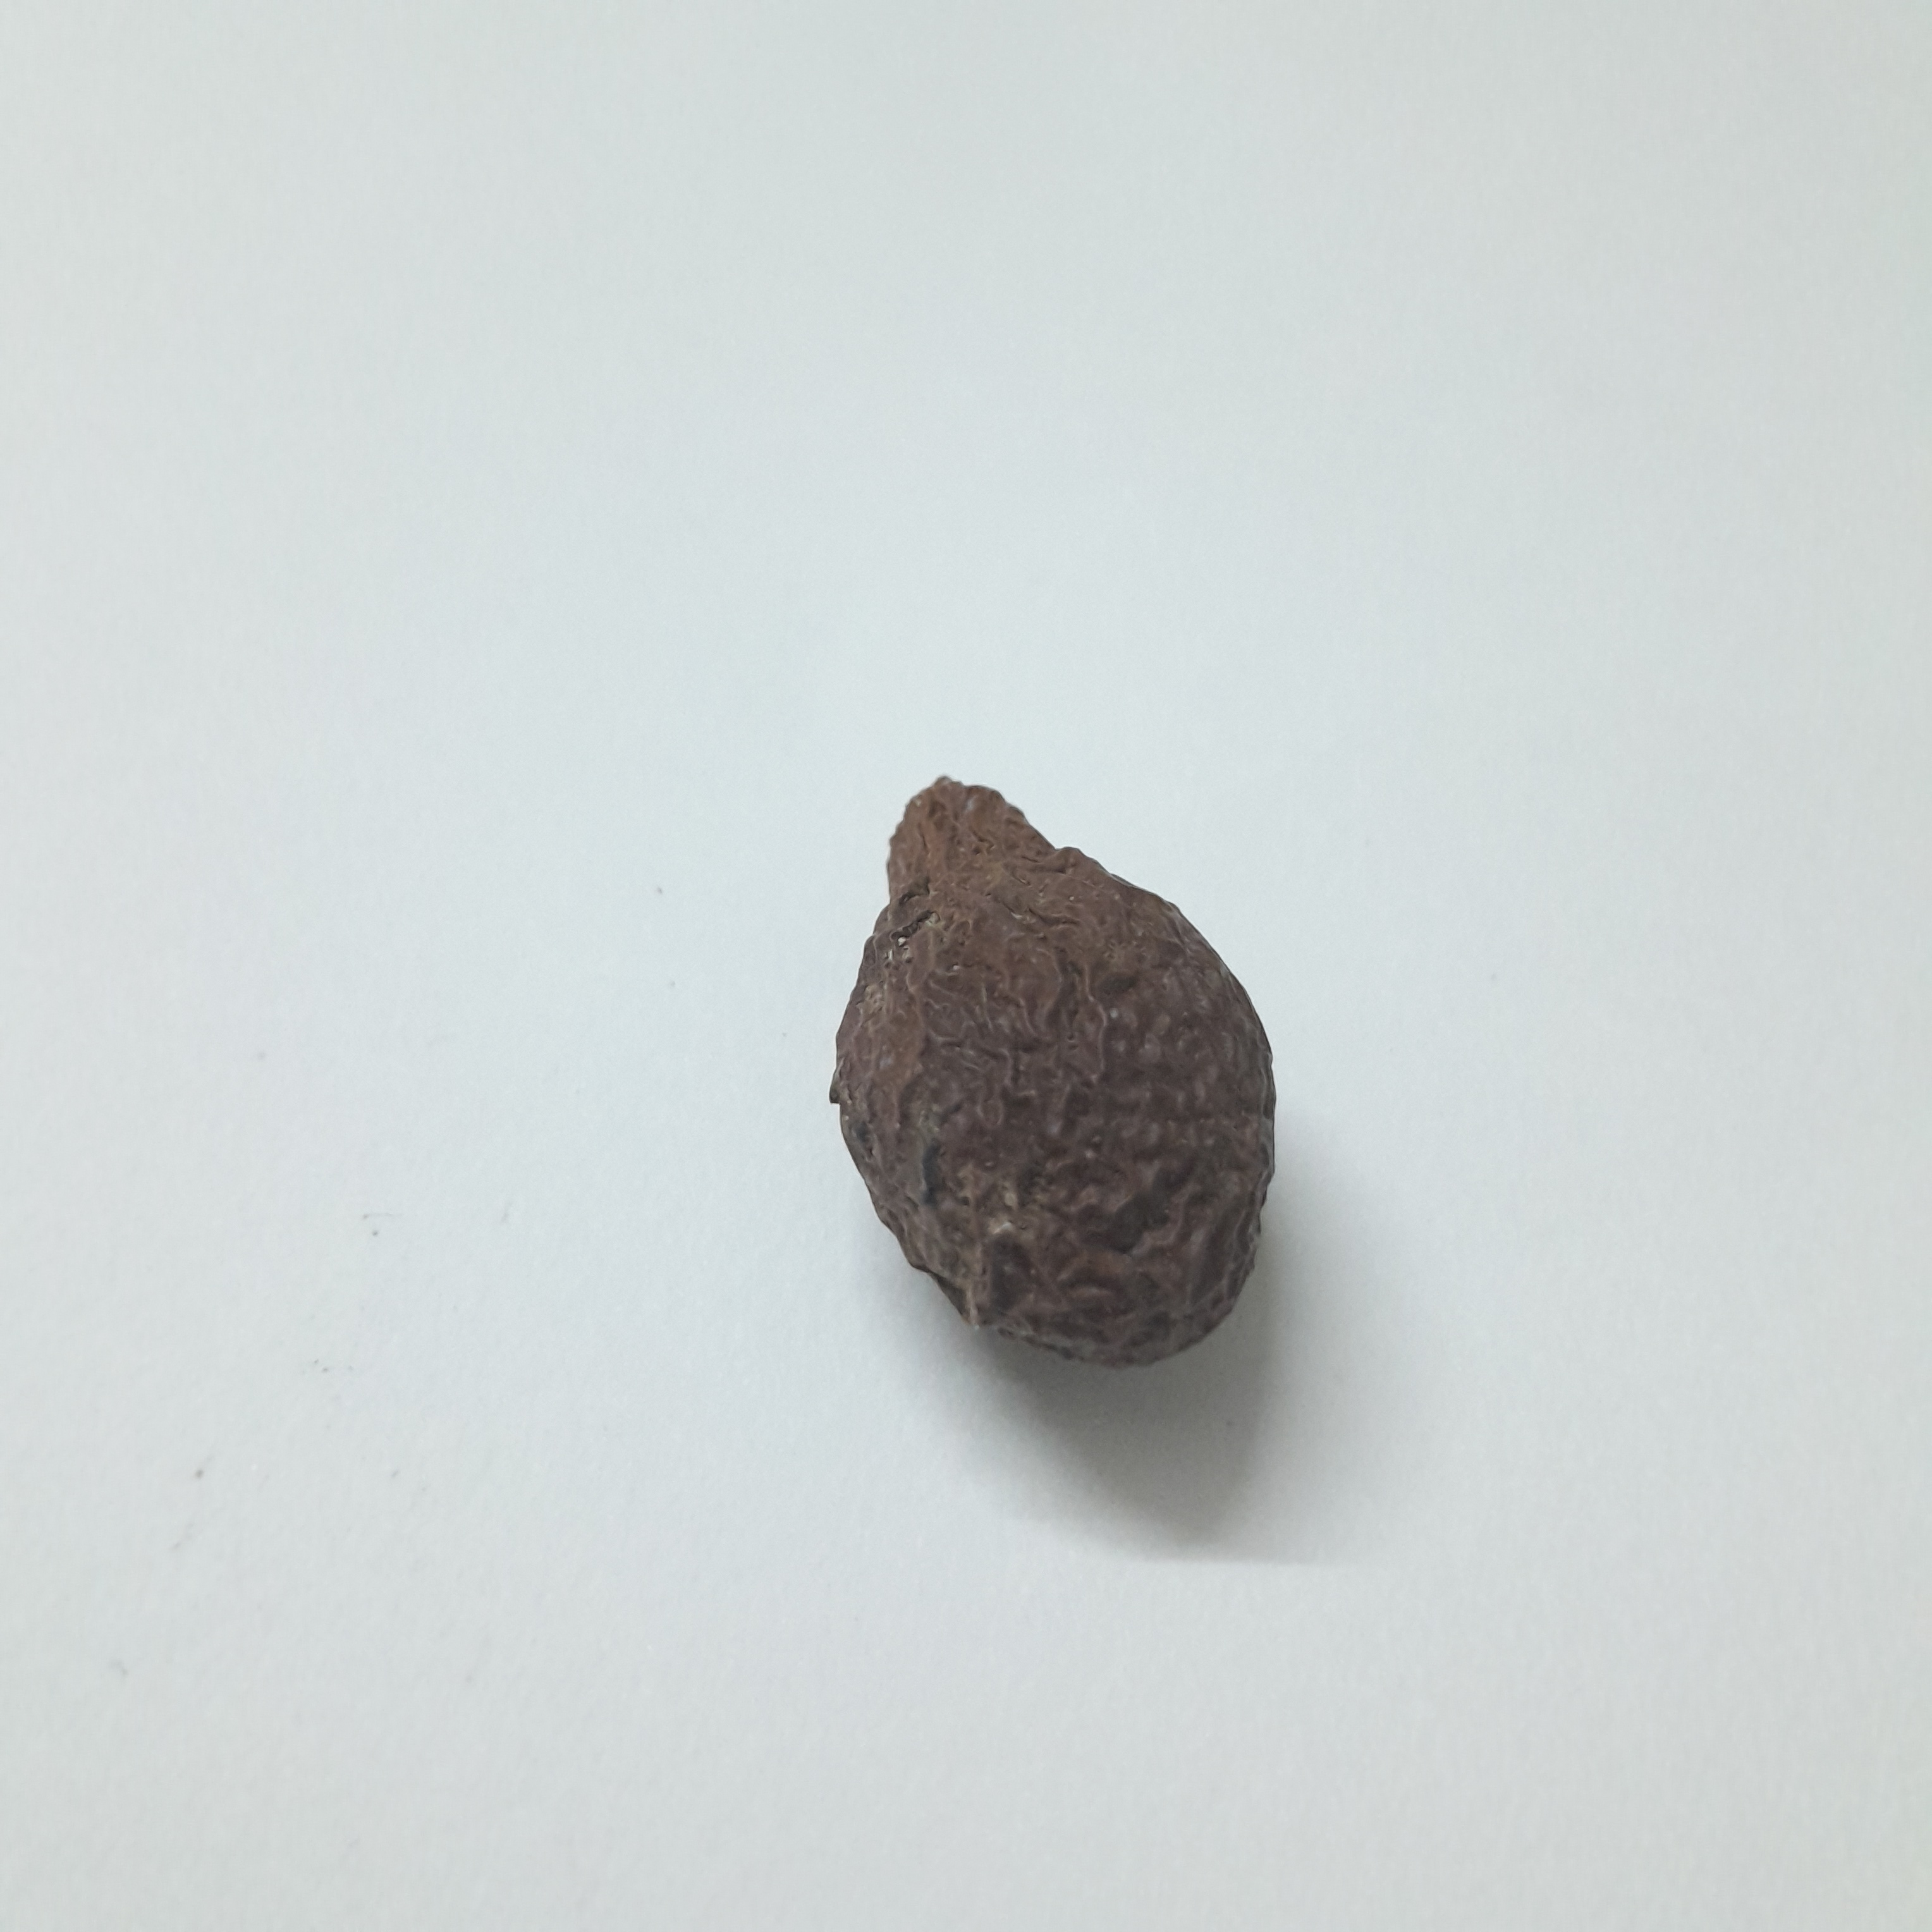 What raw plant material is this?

niranjanphal
